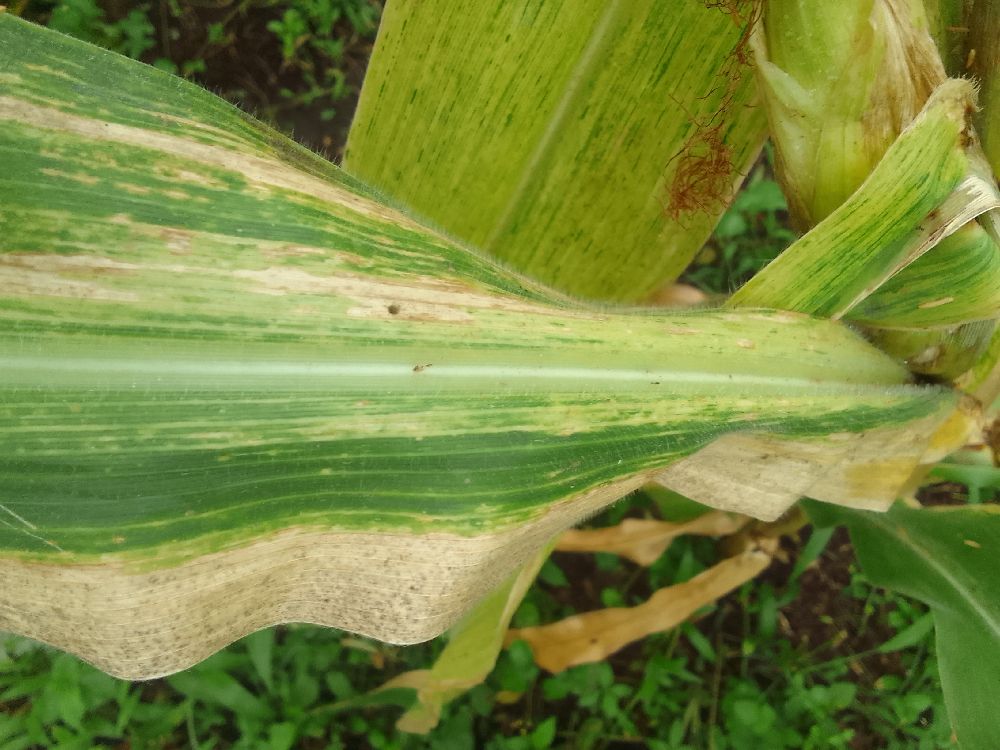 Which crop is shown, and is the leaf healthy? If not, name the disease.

maize, maize lethal necrosis
